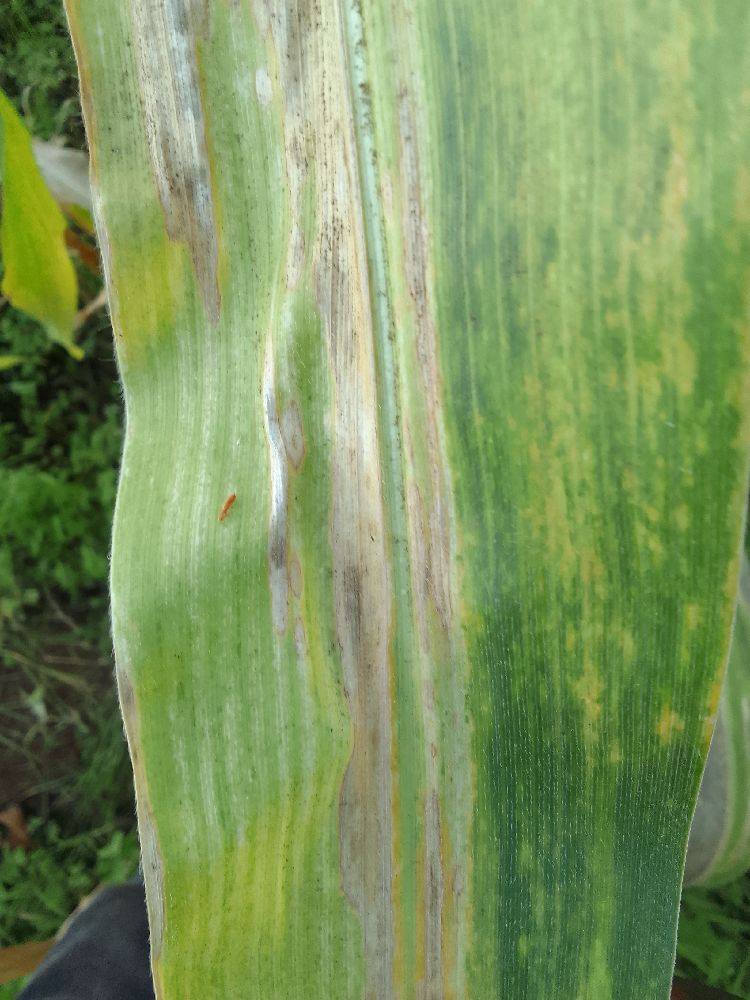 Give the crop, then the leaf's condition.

maize, maize lethal necrosis
